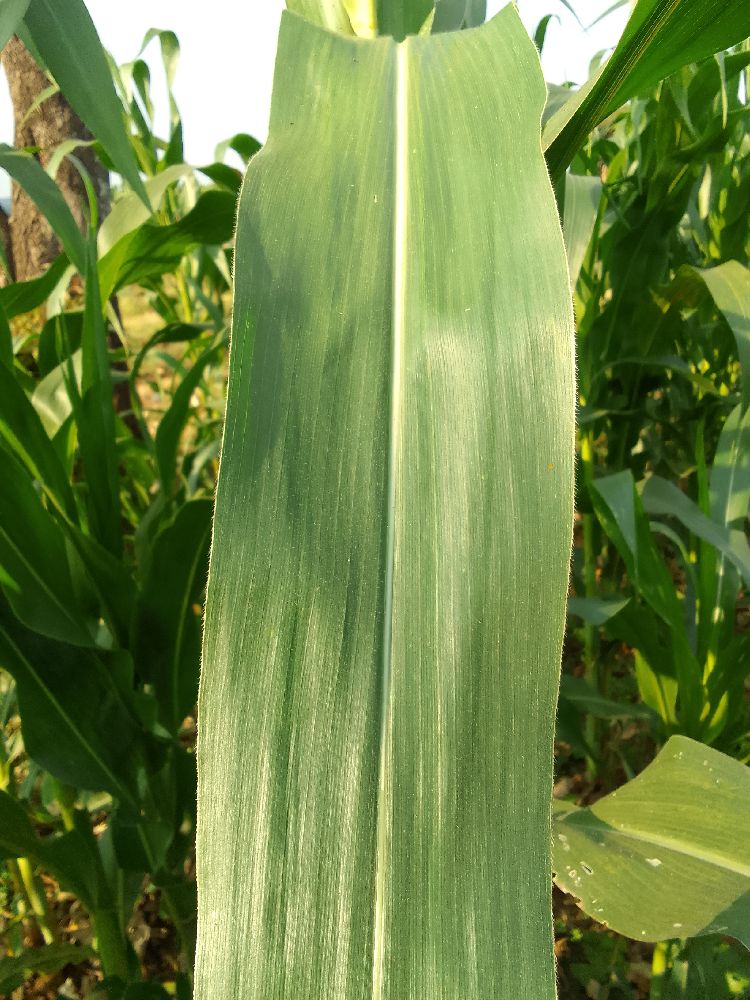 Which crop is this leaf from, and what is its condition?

maize, healthy
